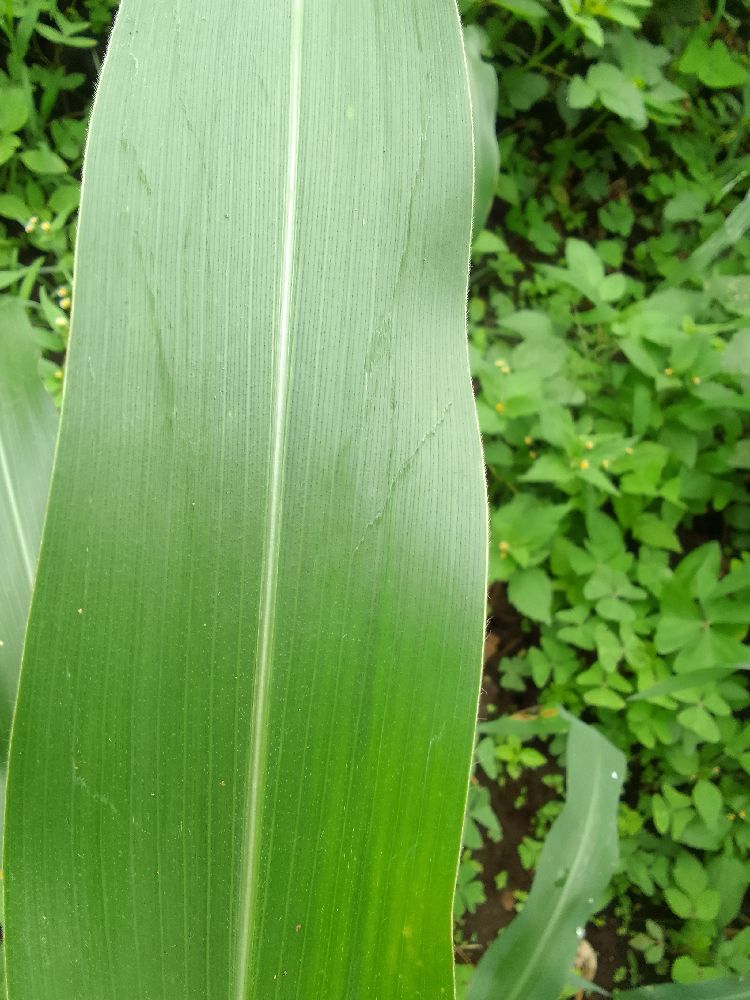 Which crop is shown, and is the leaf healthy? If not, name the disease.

maize, healthy
